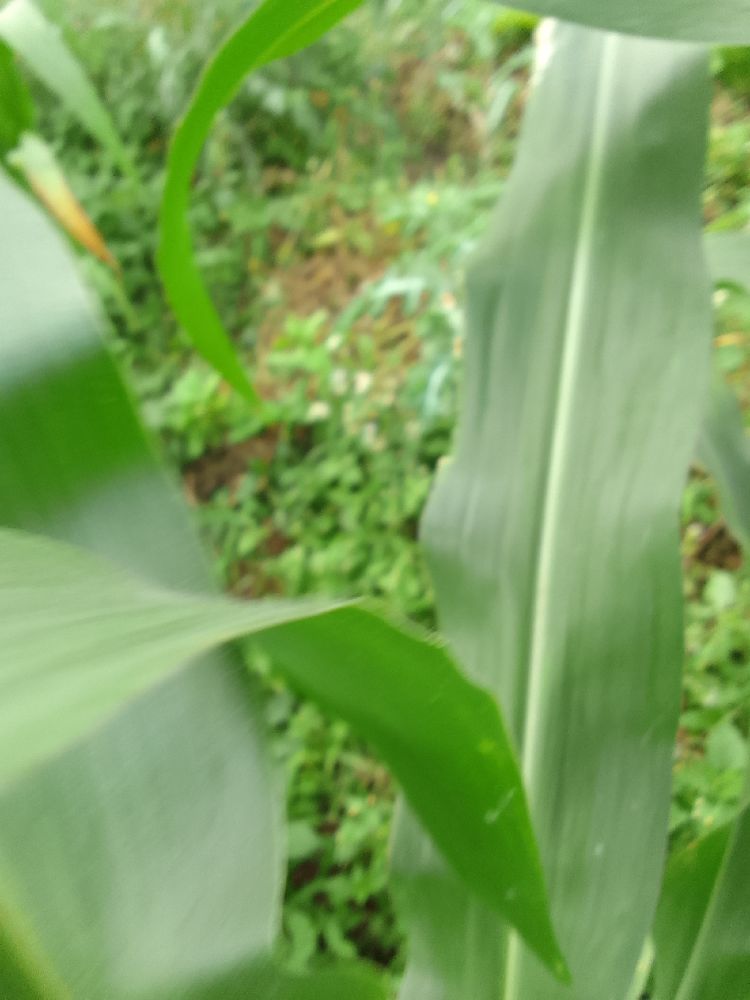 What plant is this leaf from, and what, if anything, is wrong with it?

maize, healthy
